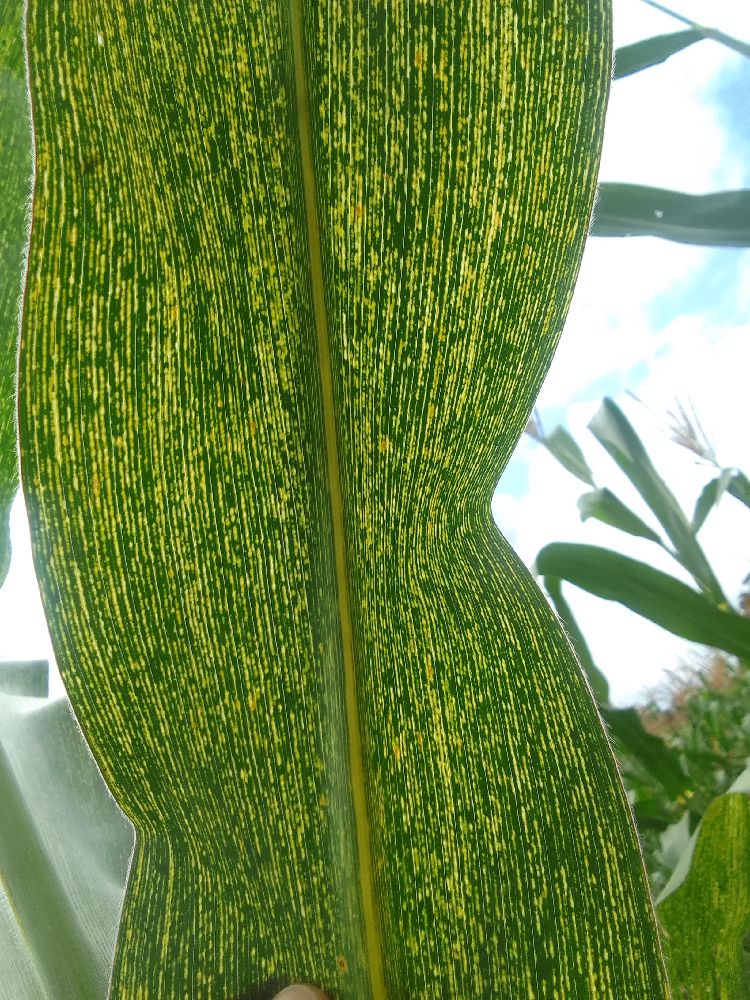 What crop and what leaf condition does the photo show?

maize, maize streak virus
